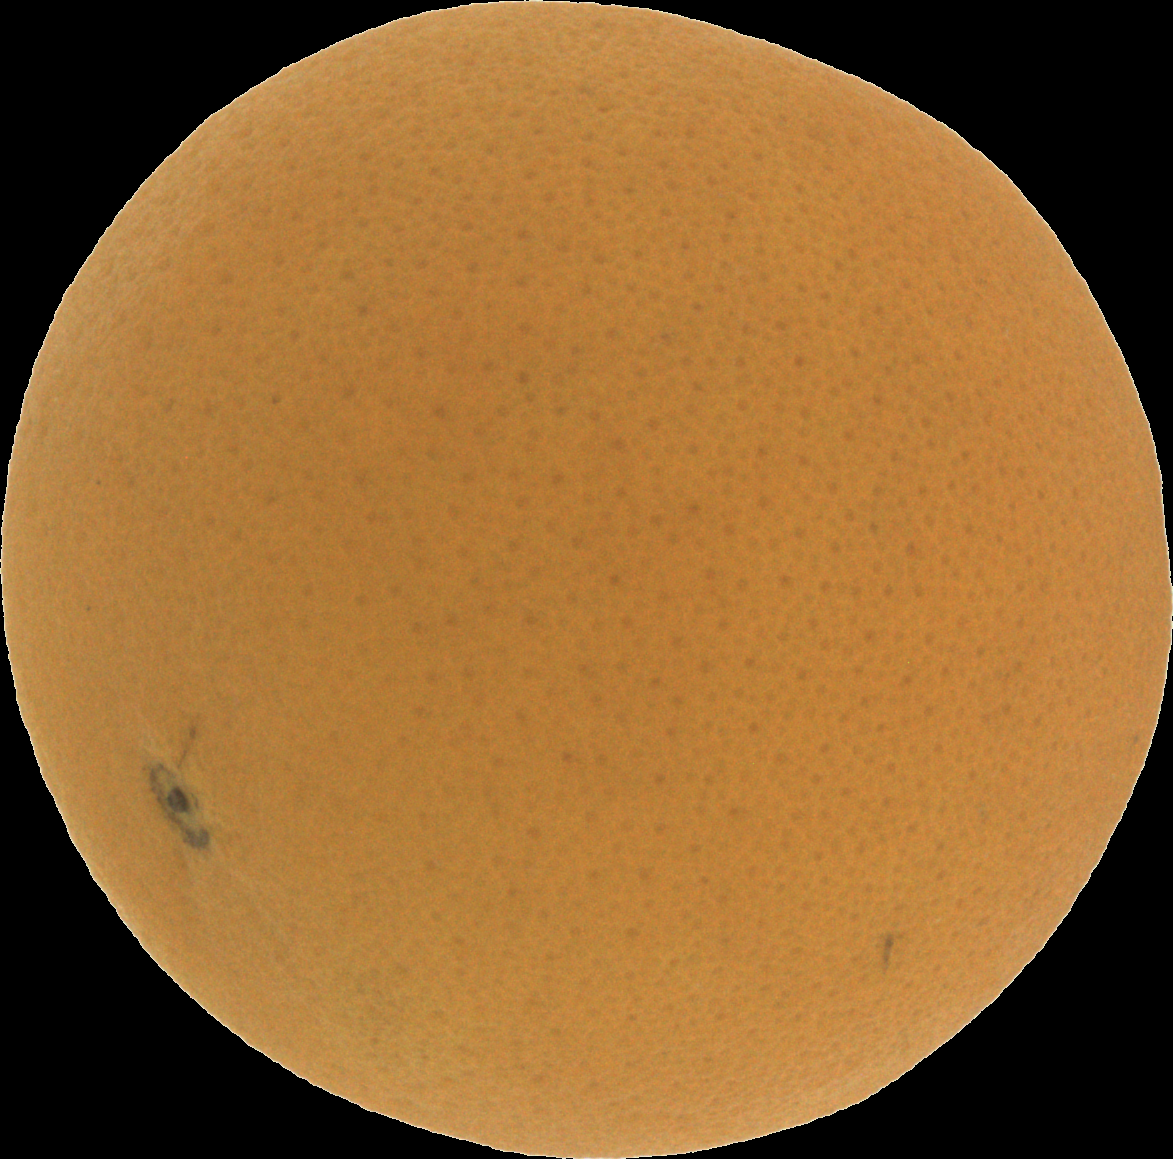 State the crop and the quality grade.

orange, good
